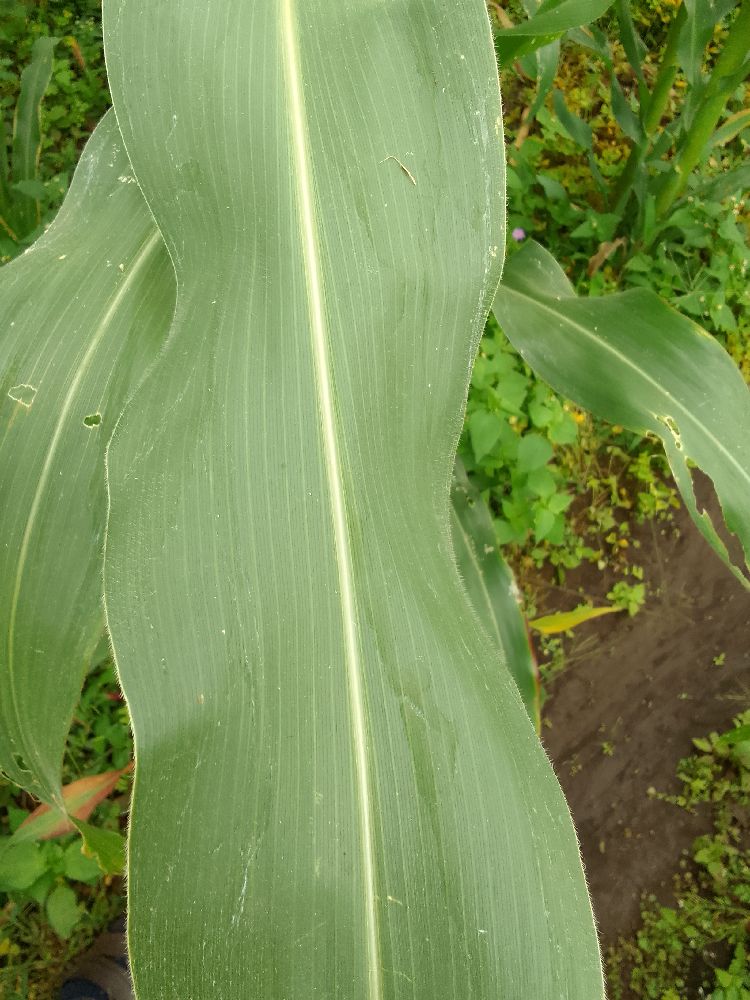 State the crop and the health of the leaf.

maize, healthy
